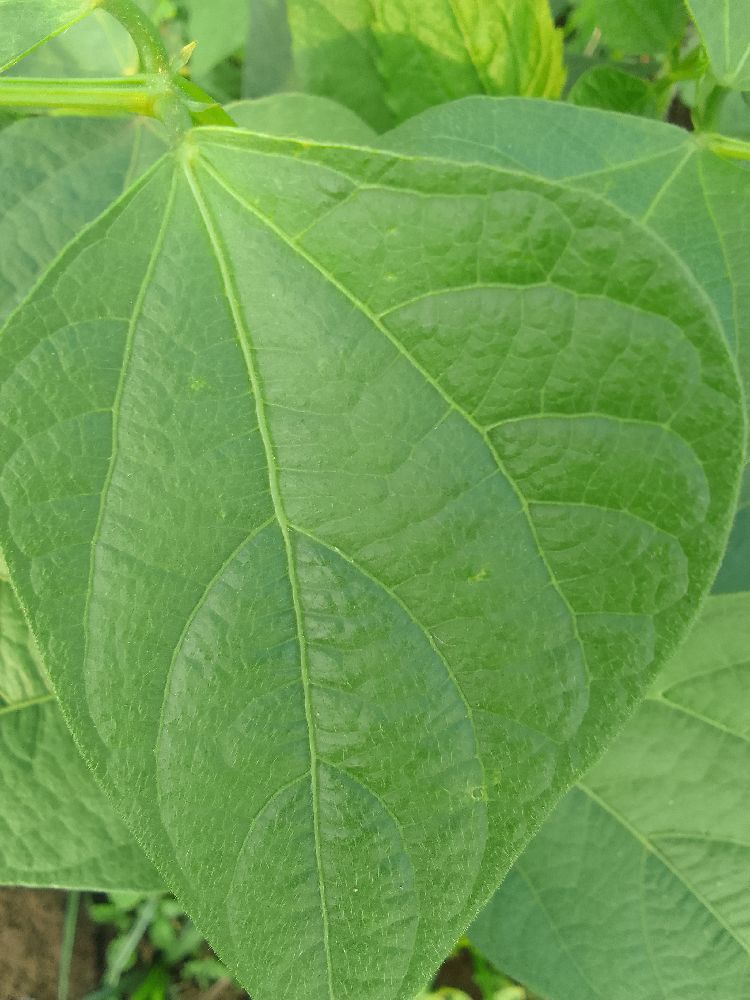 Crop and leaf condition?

common bean, healthy
